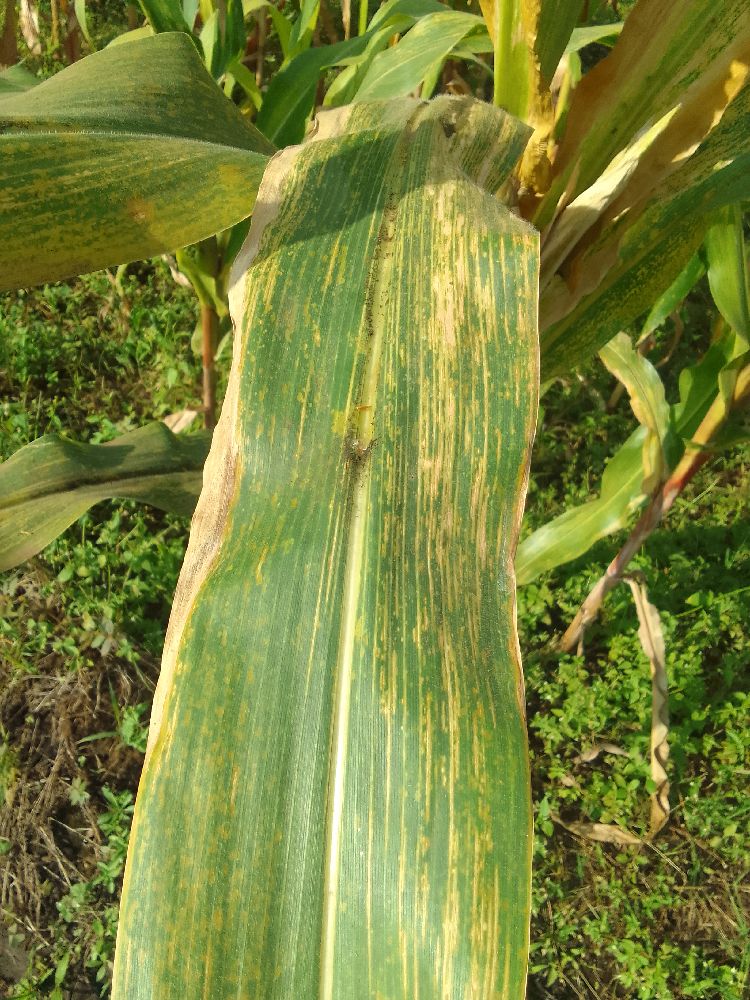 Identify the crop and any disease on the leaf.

maize, maize lethal necrosis
